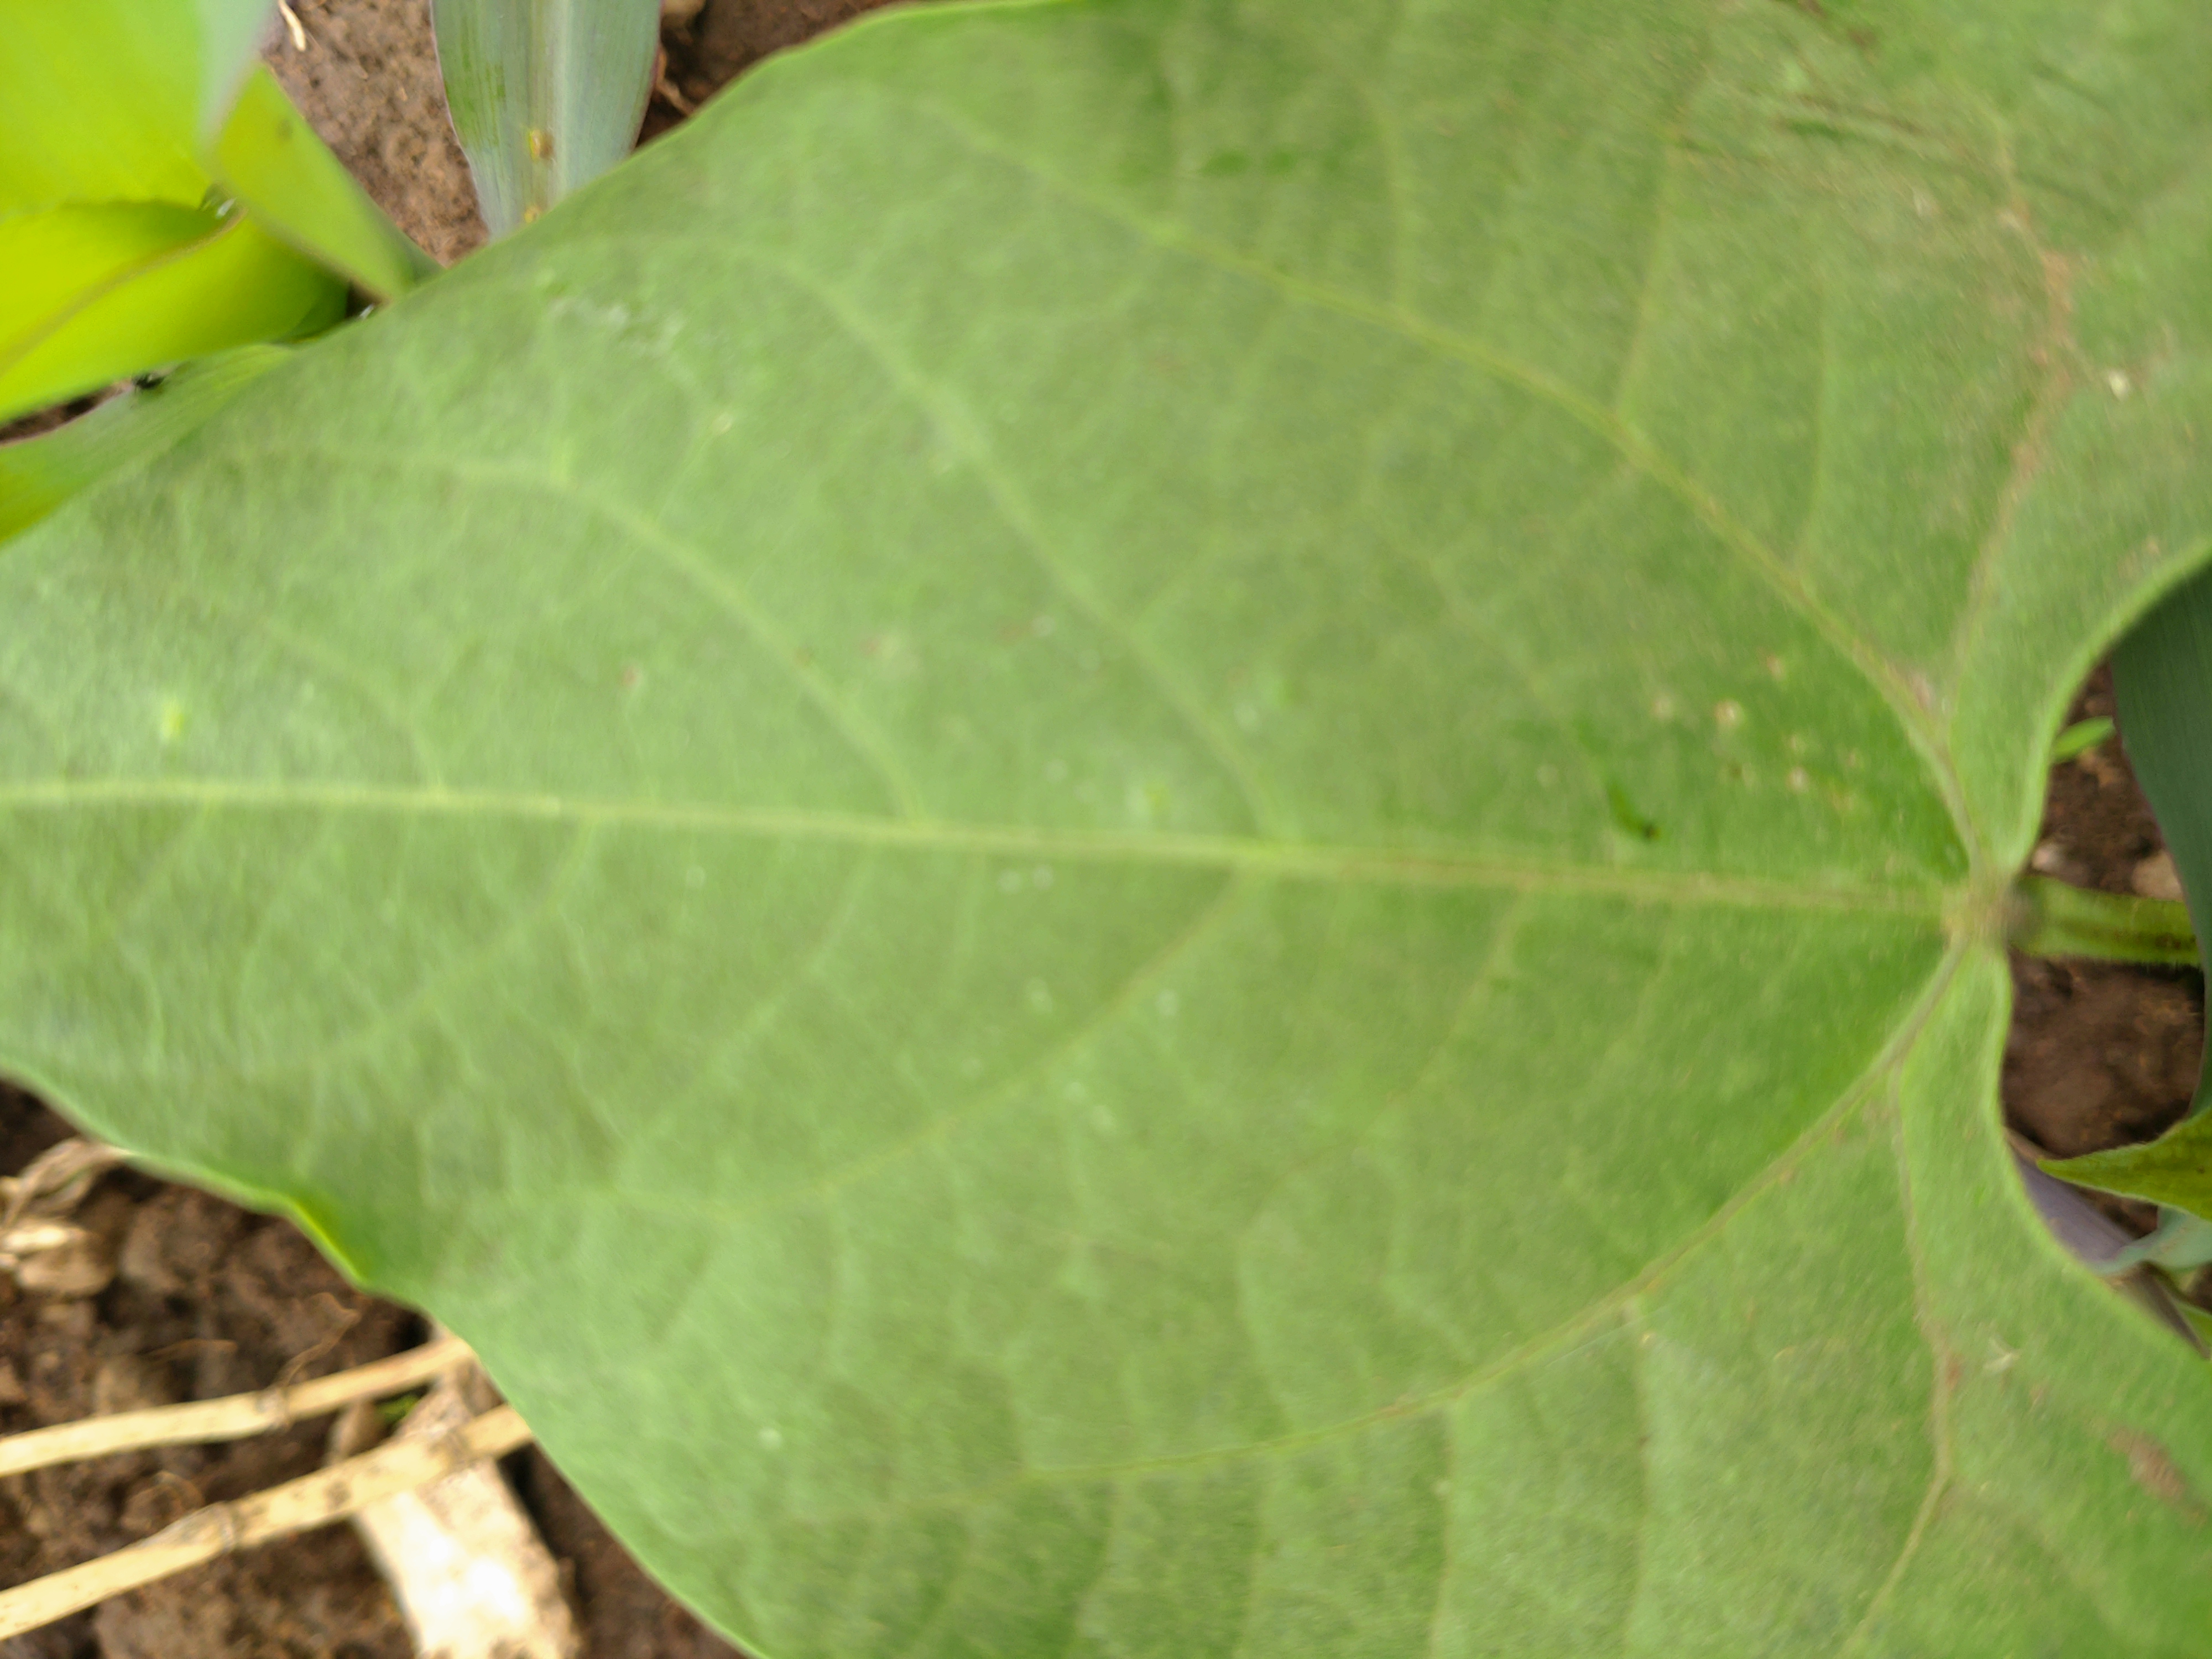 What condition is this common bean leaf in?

healthy
